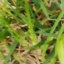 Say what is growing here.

grass
